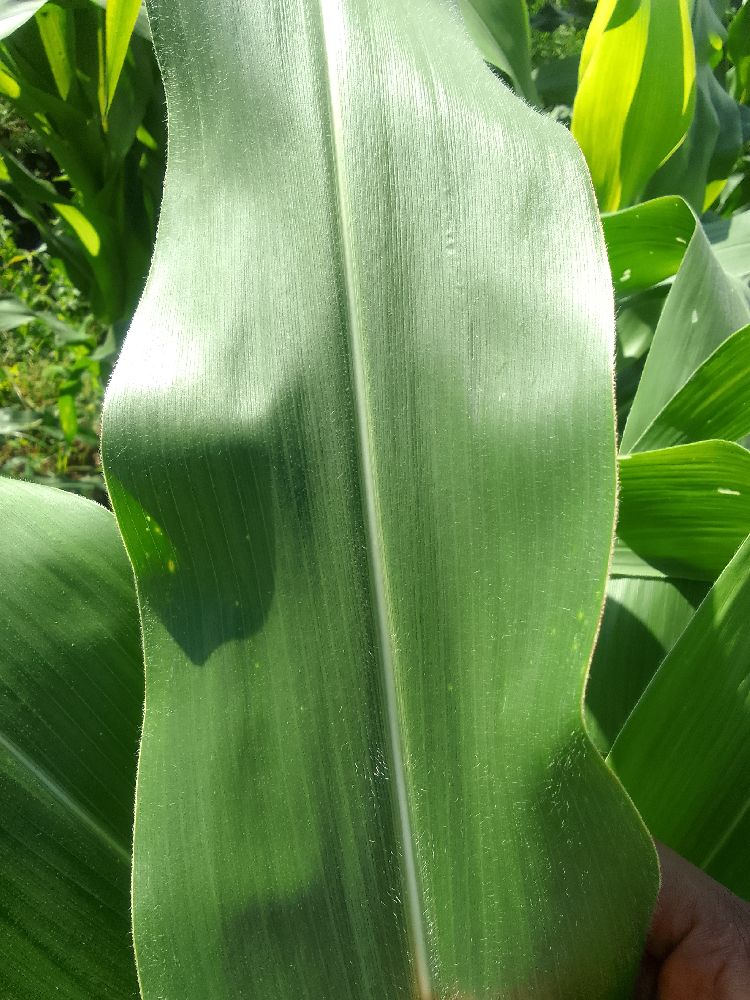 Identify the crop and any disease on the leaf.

maize, healthy
